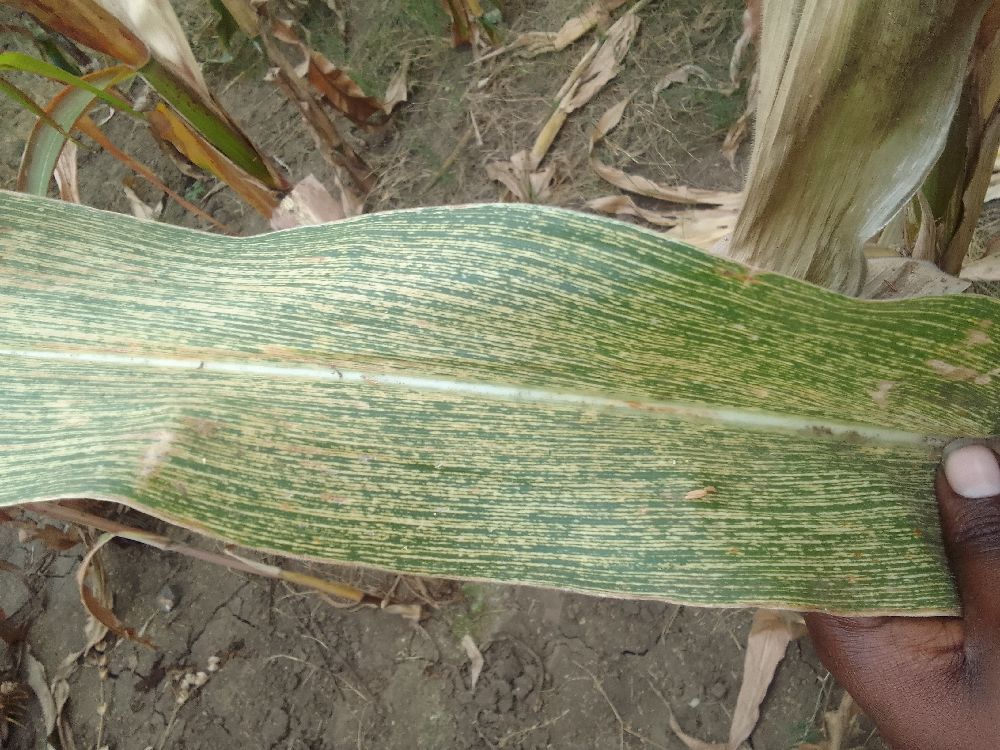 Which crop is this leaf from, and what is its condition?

maize, maize streak virus
